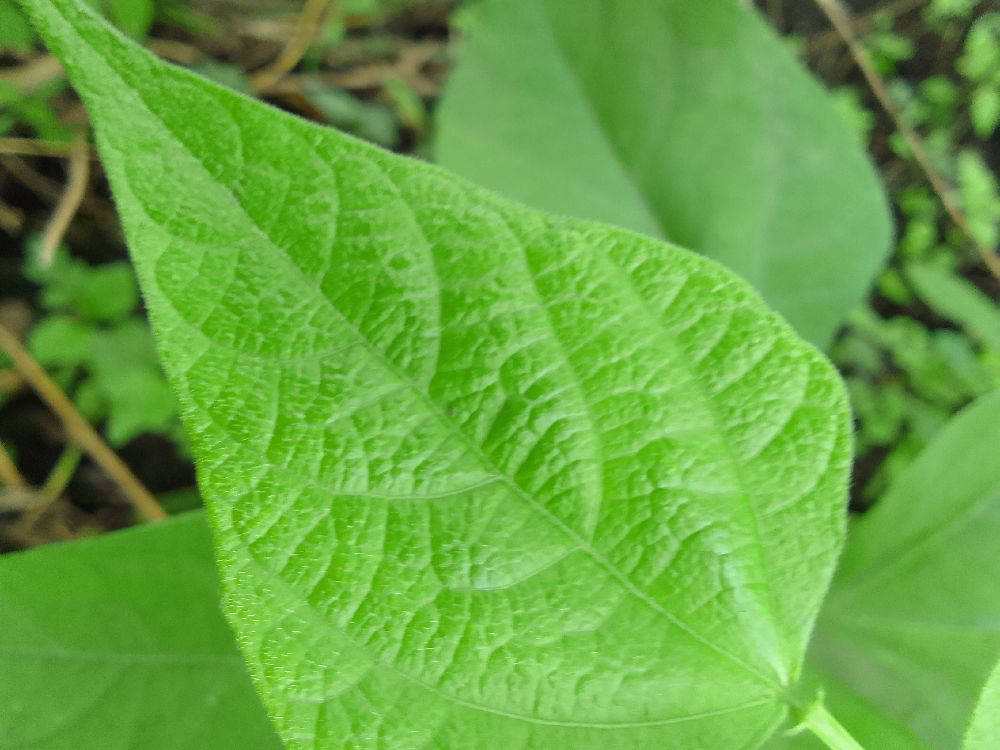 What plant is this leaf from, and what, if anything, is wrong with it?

common bean, healthy
